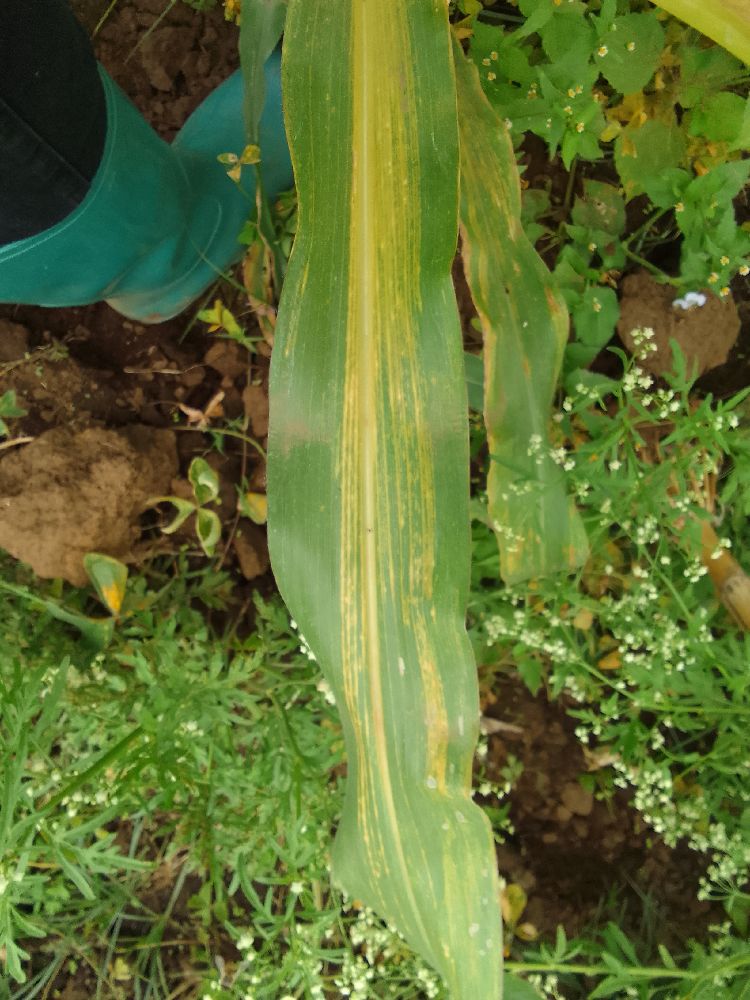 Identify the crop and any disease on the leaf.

maize, maize lethal necrosis
